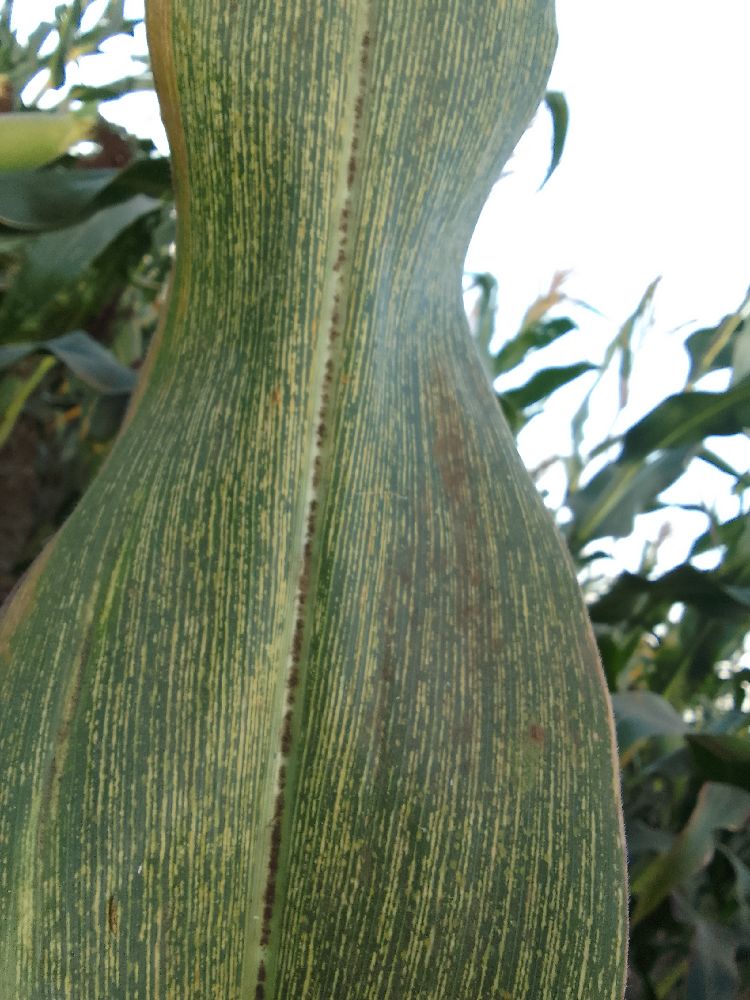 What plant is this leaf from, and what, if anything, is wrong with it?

maize, maize streak virus
